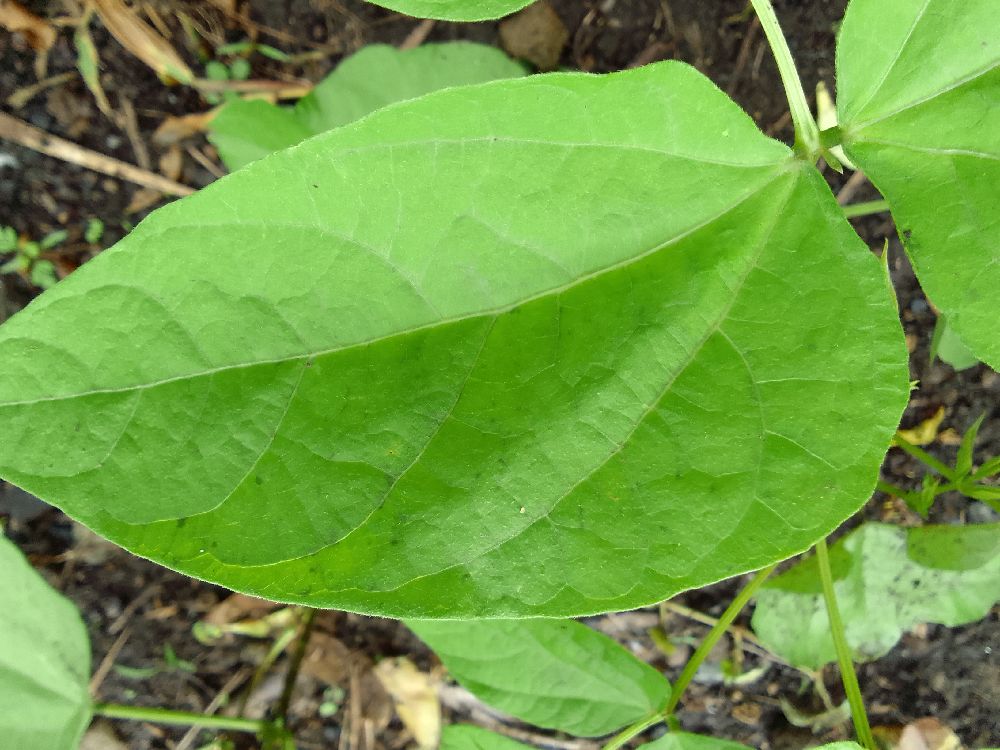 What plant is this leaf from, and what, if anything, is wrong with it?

common bean, healthy
